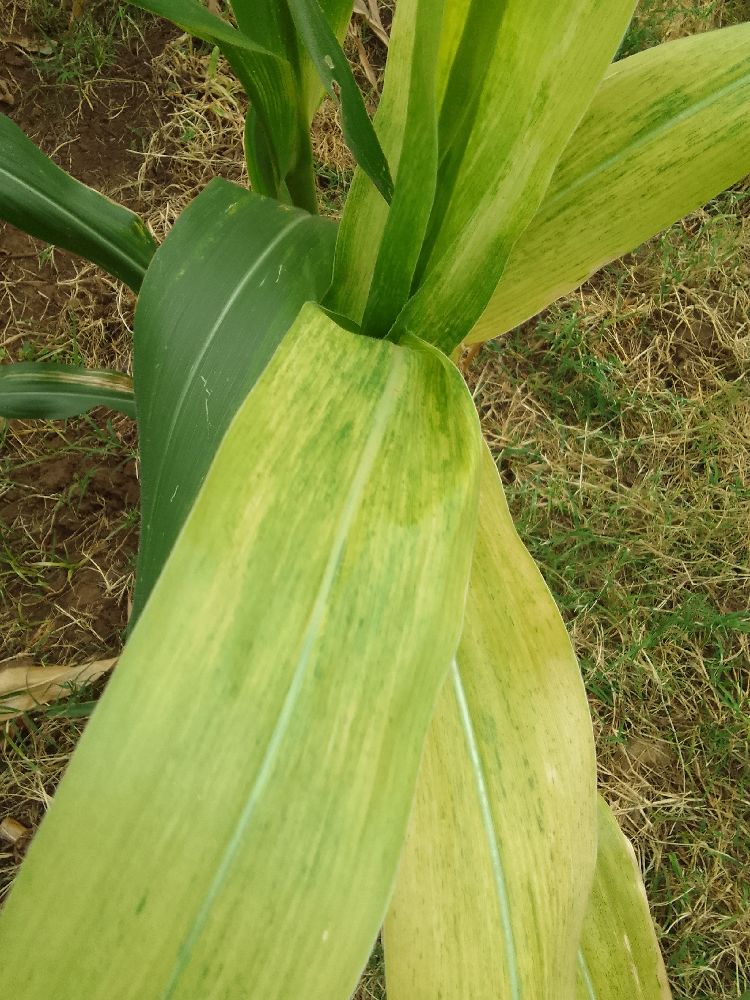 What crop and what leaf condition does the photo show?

maize, maize lethal necrosis
